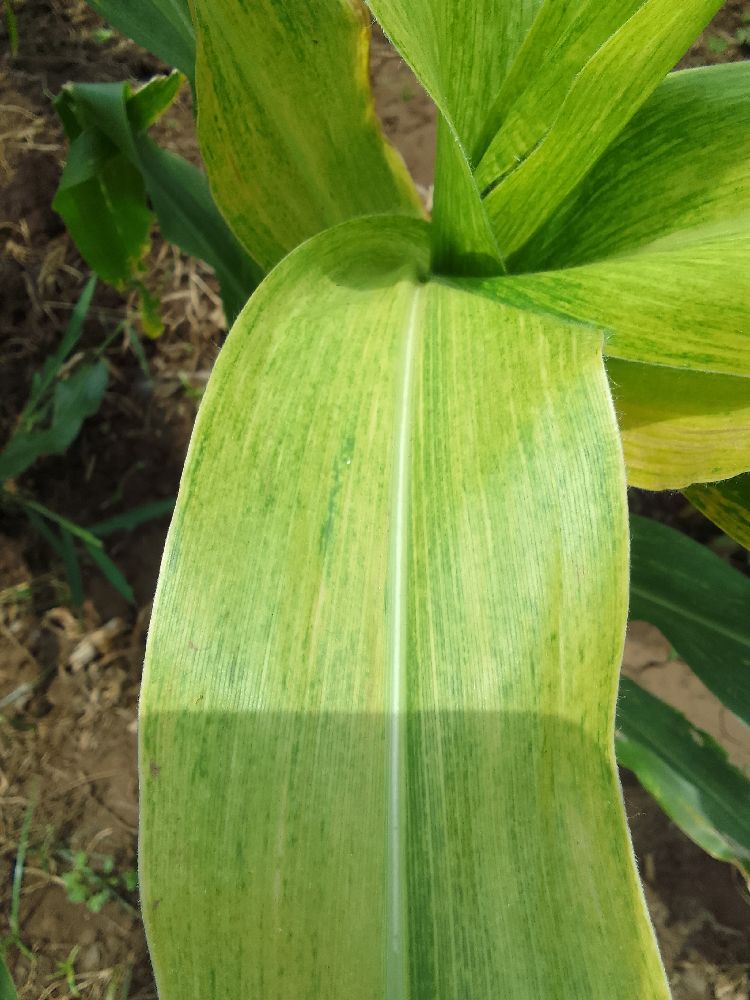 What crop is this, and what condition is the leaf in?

maize, maize lethal necrosis
